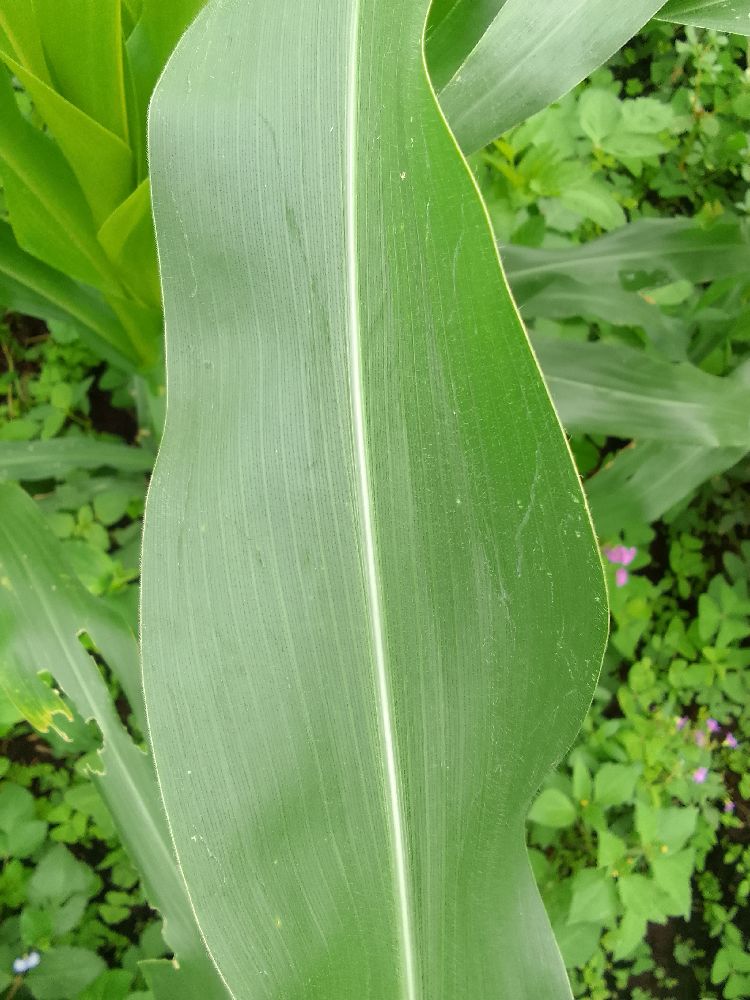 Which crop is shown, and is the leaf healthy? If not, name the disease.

maize, healthy
